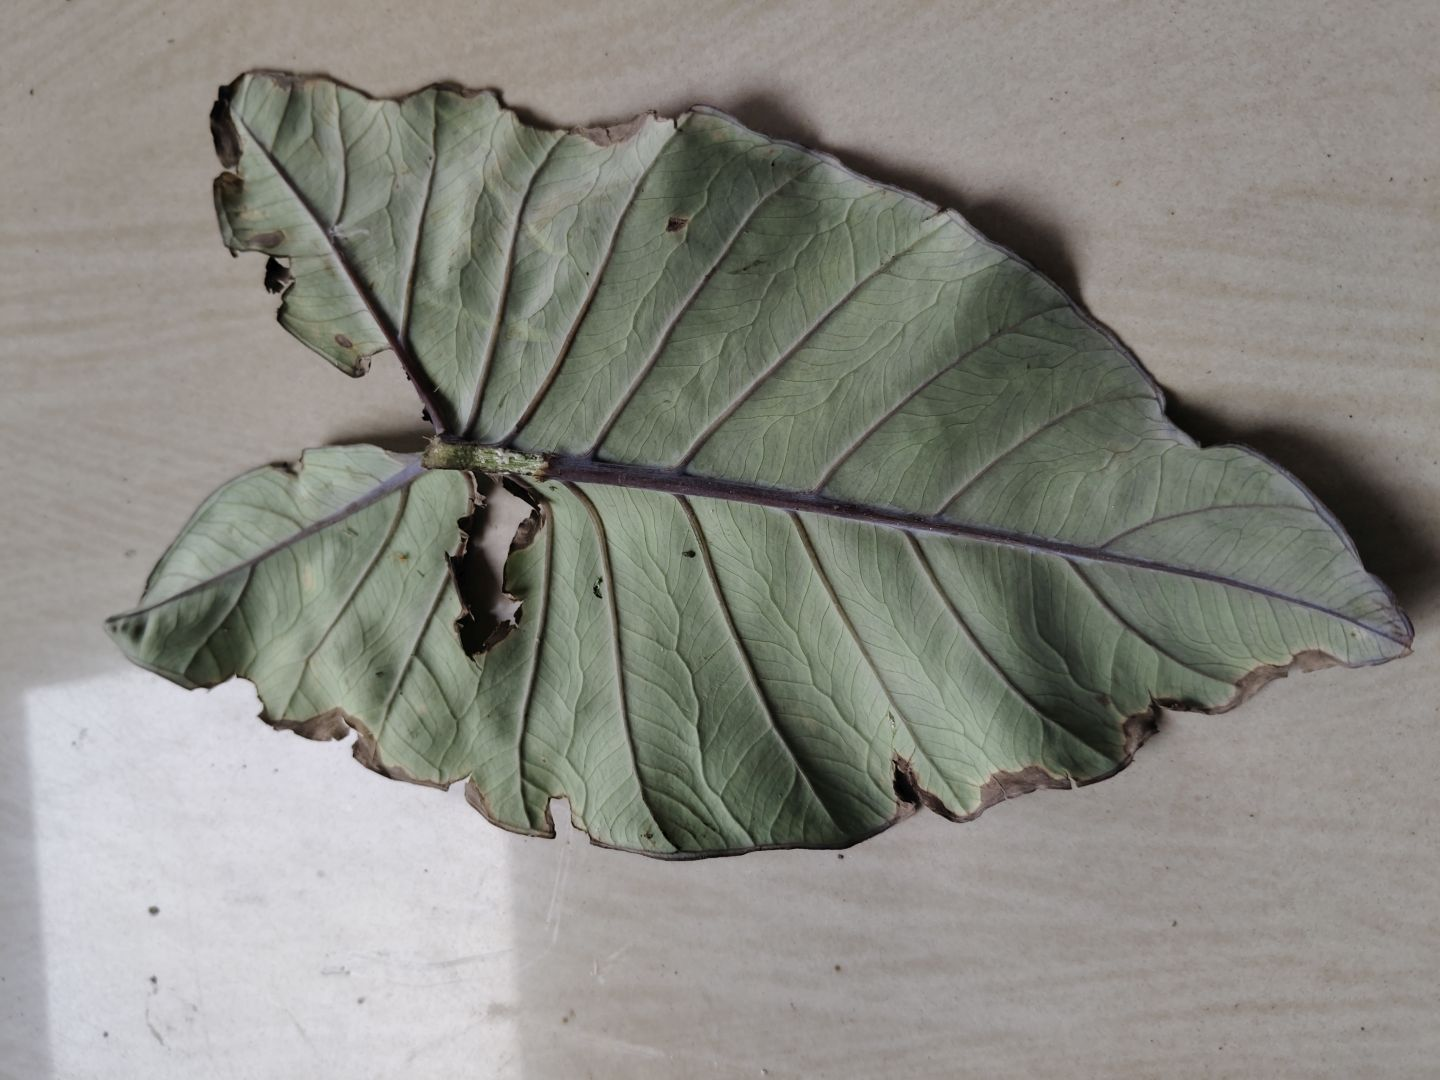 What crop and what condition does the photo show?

taro, leaf blight
